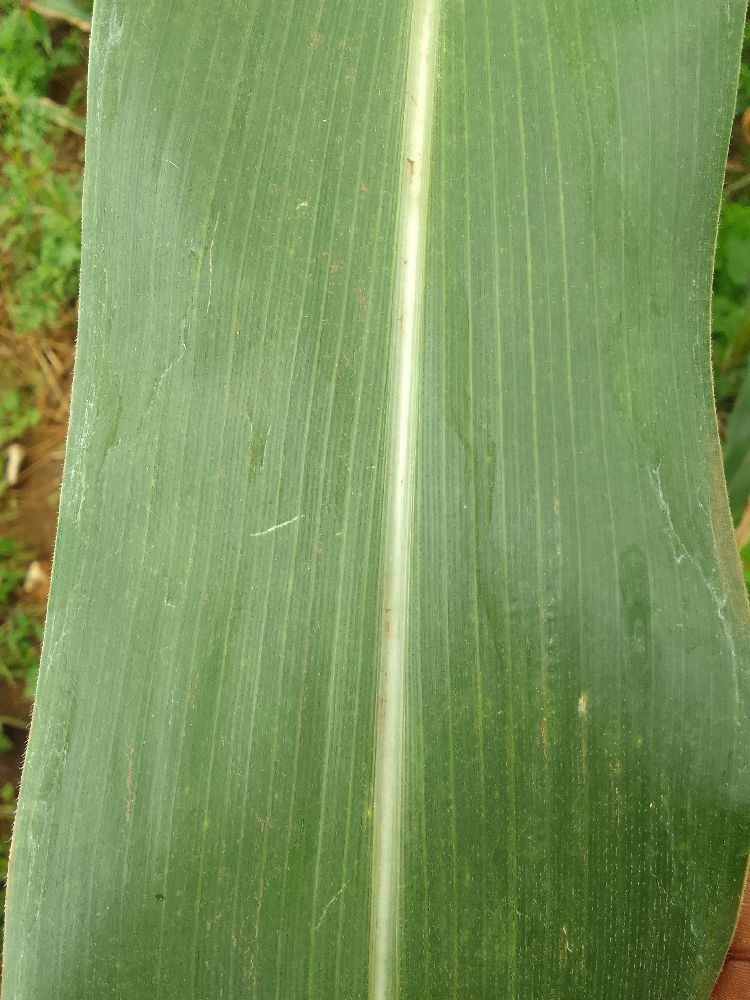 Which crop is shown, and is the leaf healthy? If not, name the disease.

maize, healthy
